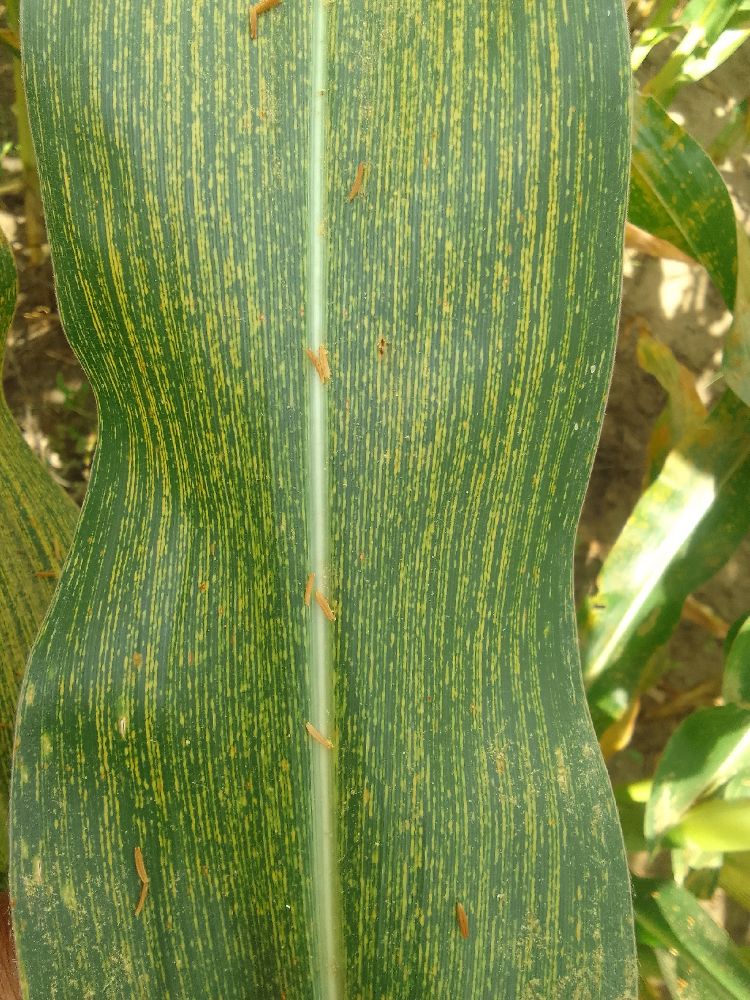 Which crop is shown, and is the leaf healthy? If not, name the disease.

maize, maize streak virus
